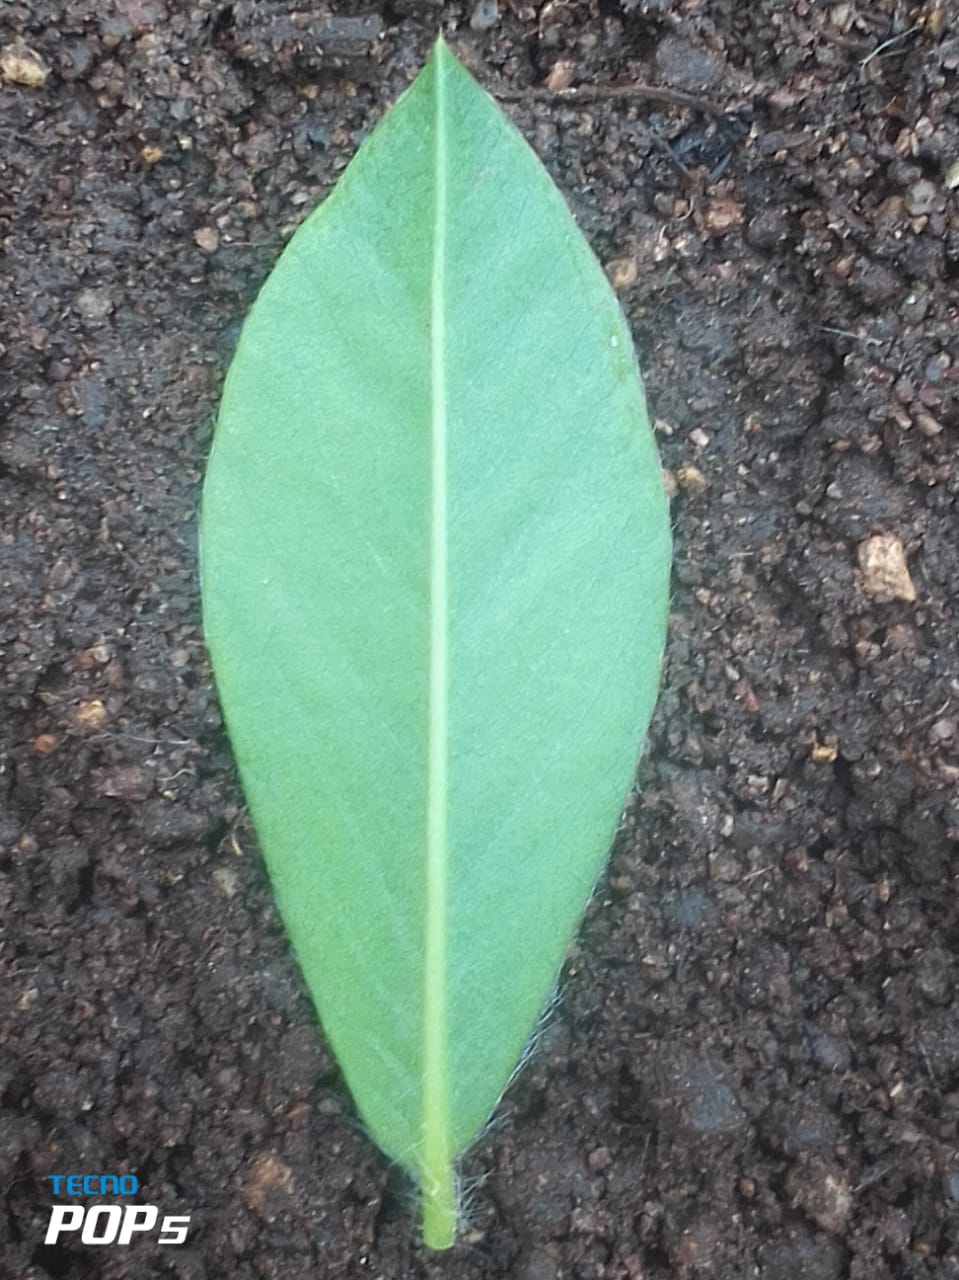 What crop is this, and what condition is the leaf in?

peanut, healthy leaves
